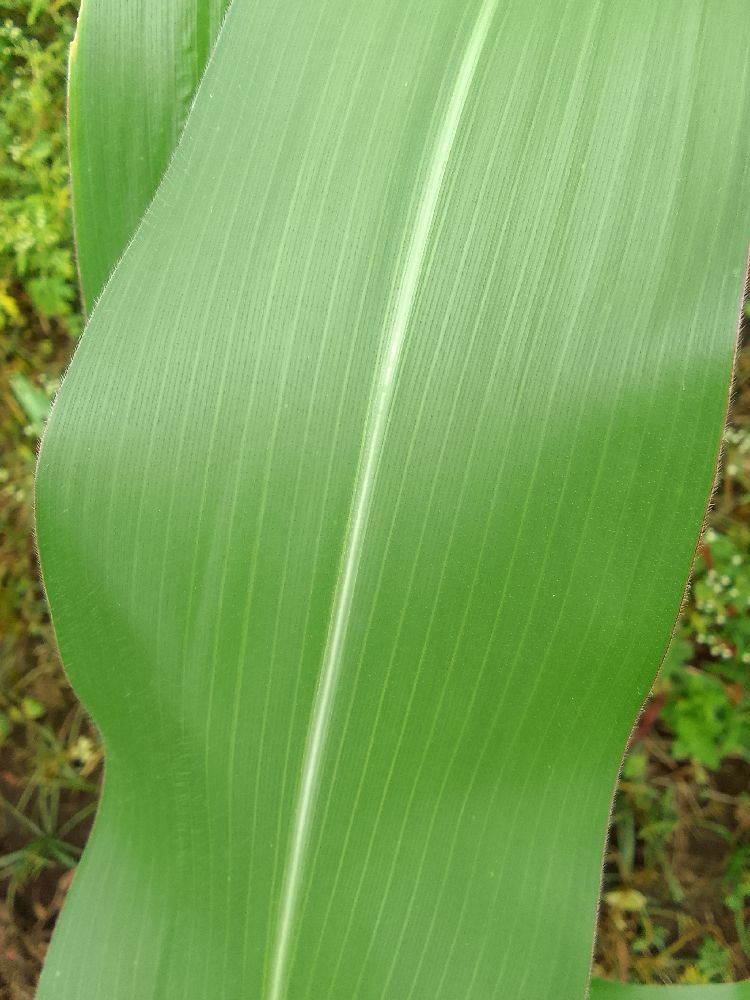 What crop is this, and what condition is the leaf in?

maize, healthy
